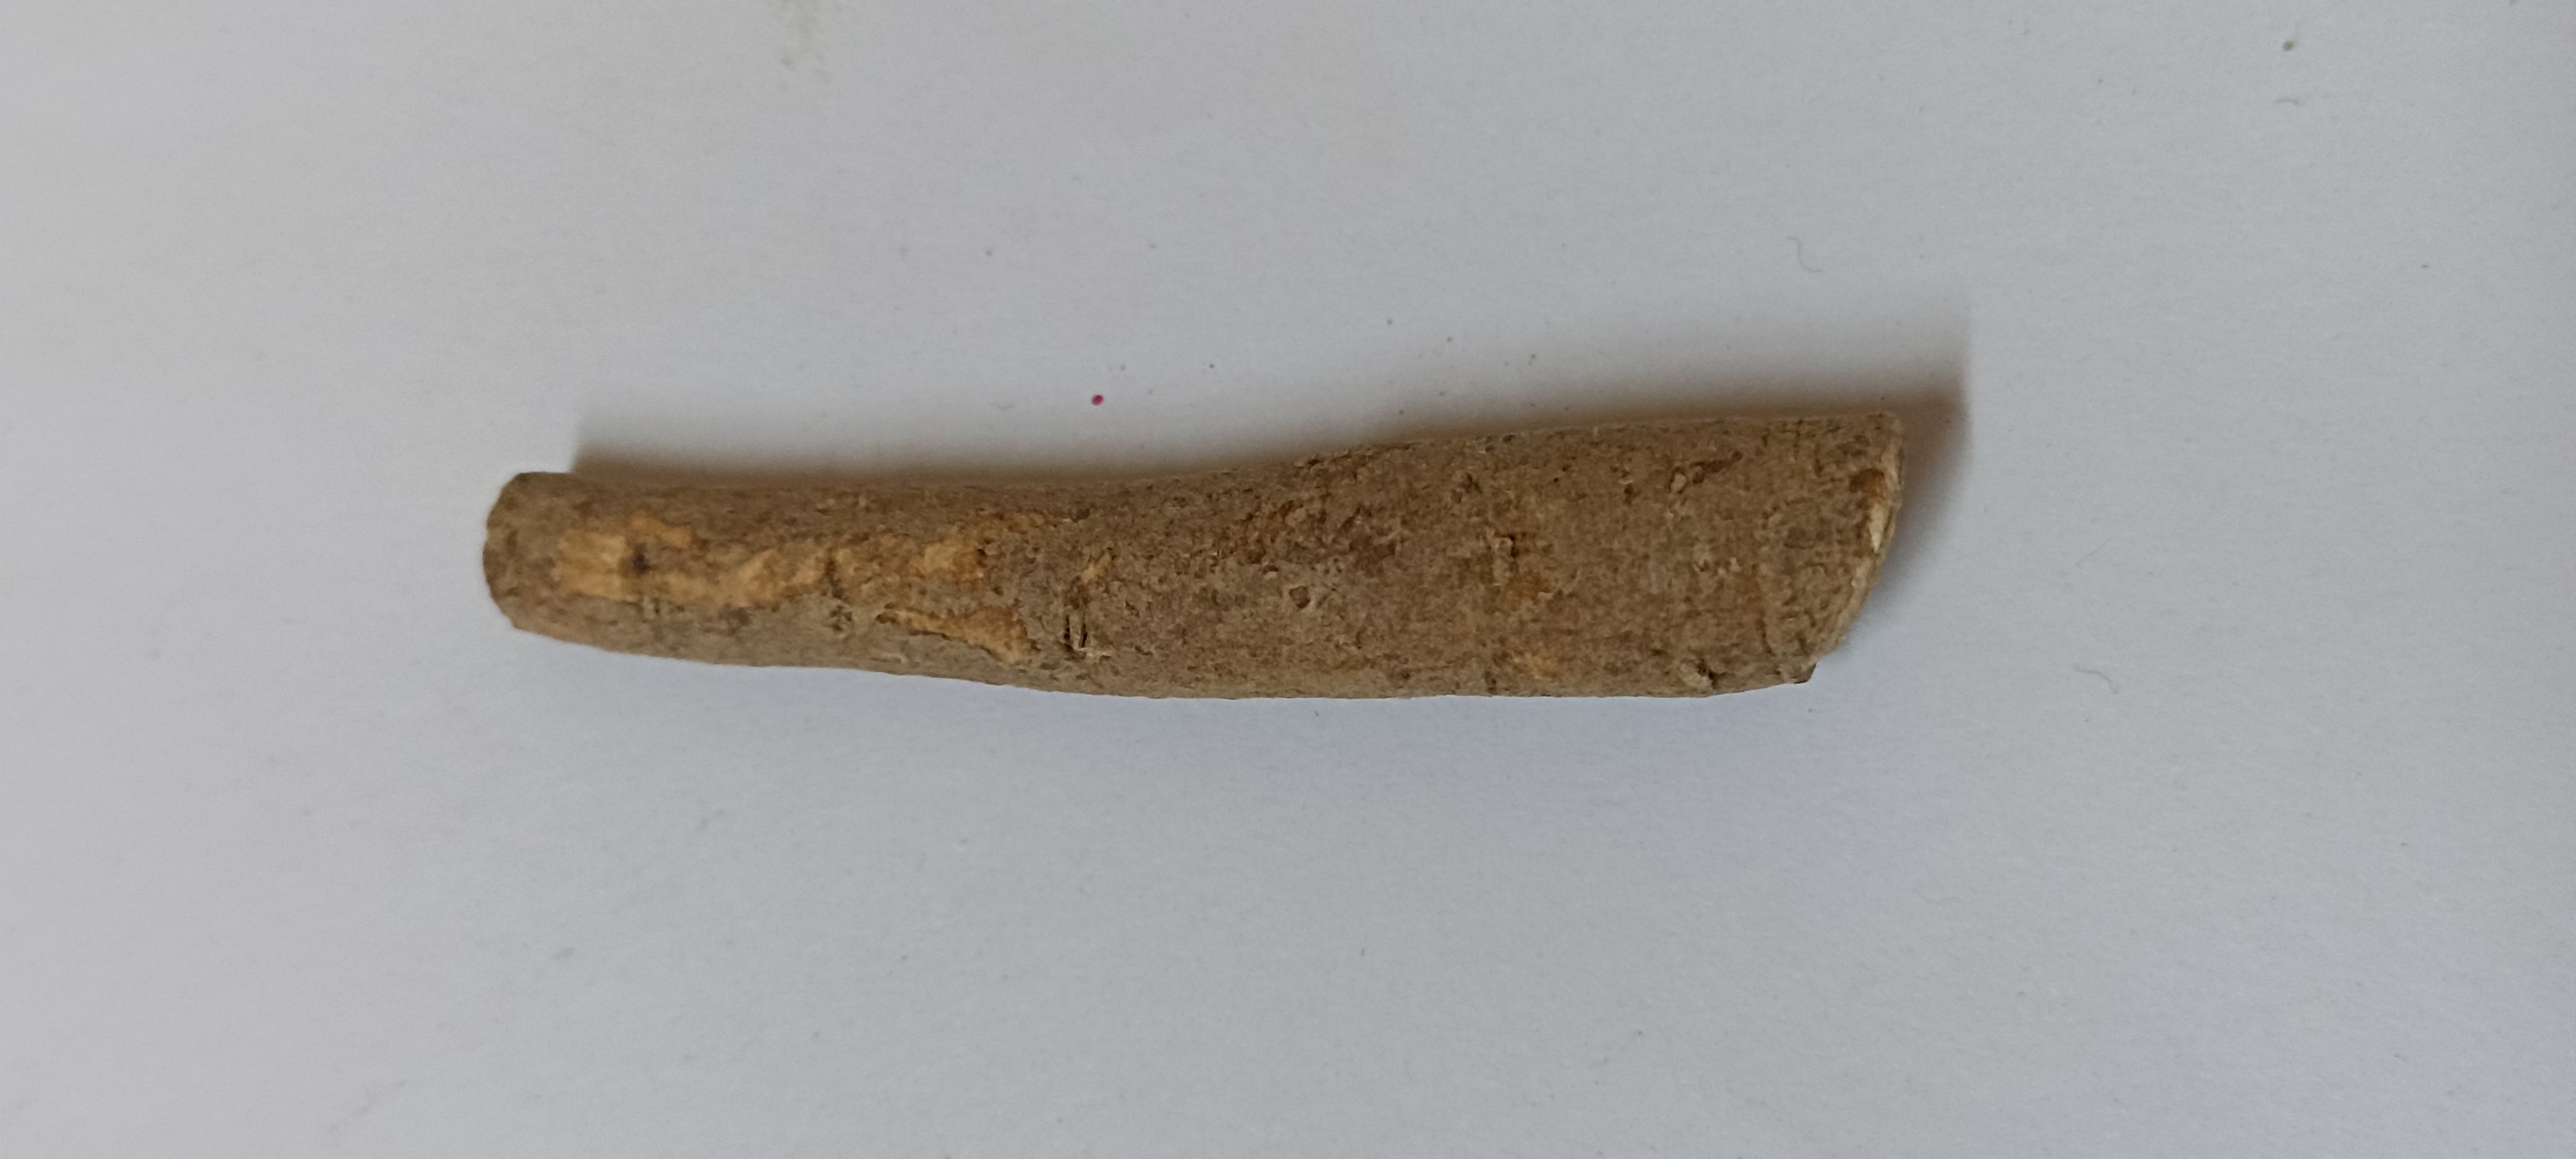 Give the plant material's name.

ashwagandha
